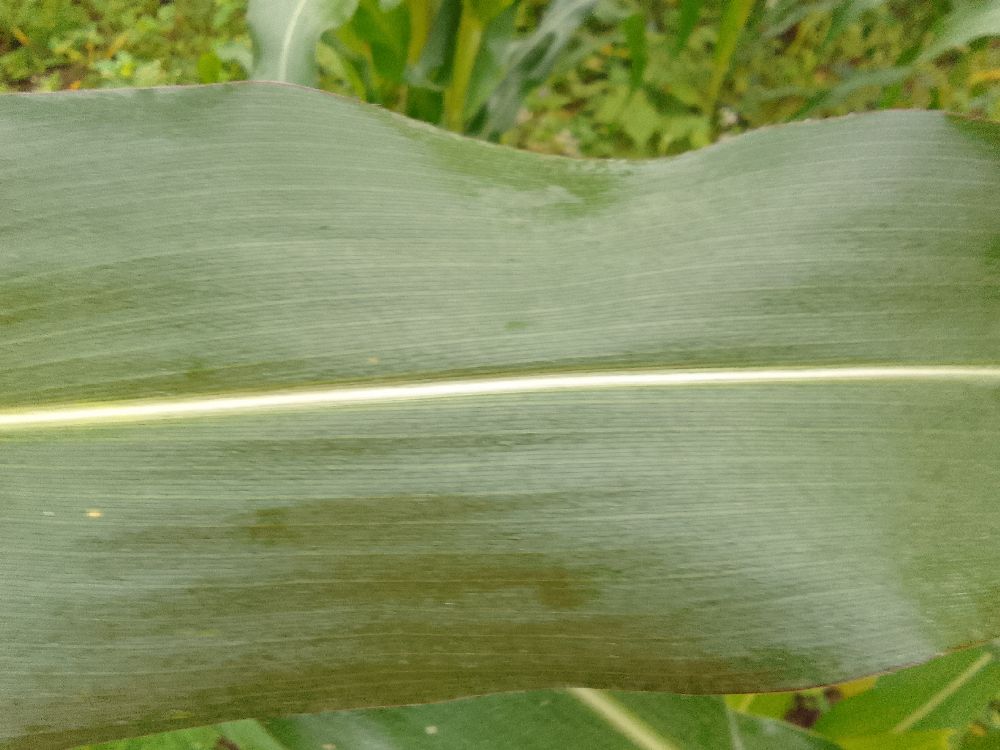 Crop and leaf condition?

maize, healthy
